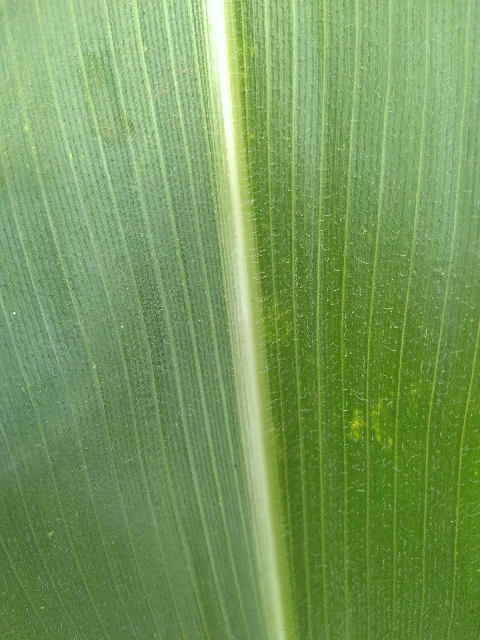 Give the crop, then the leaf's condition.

maize, healthy
